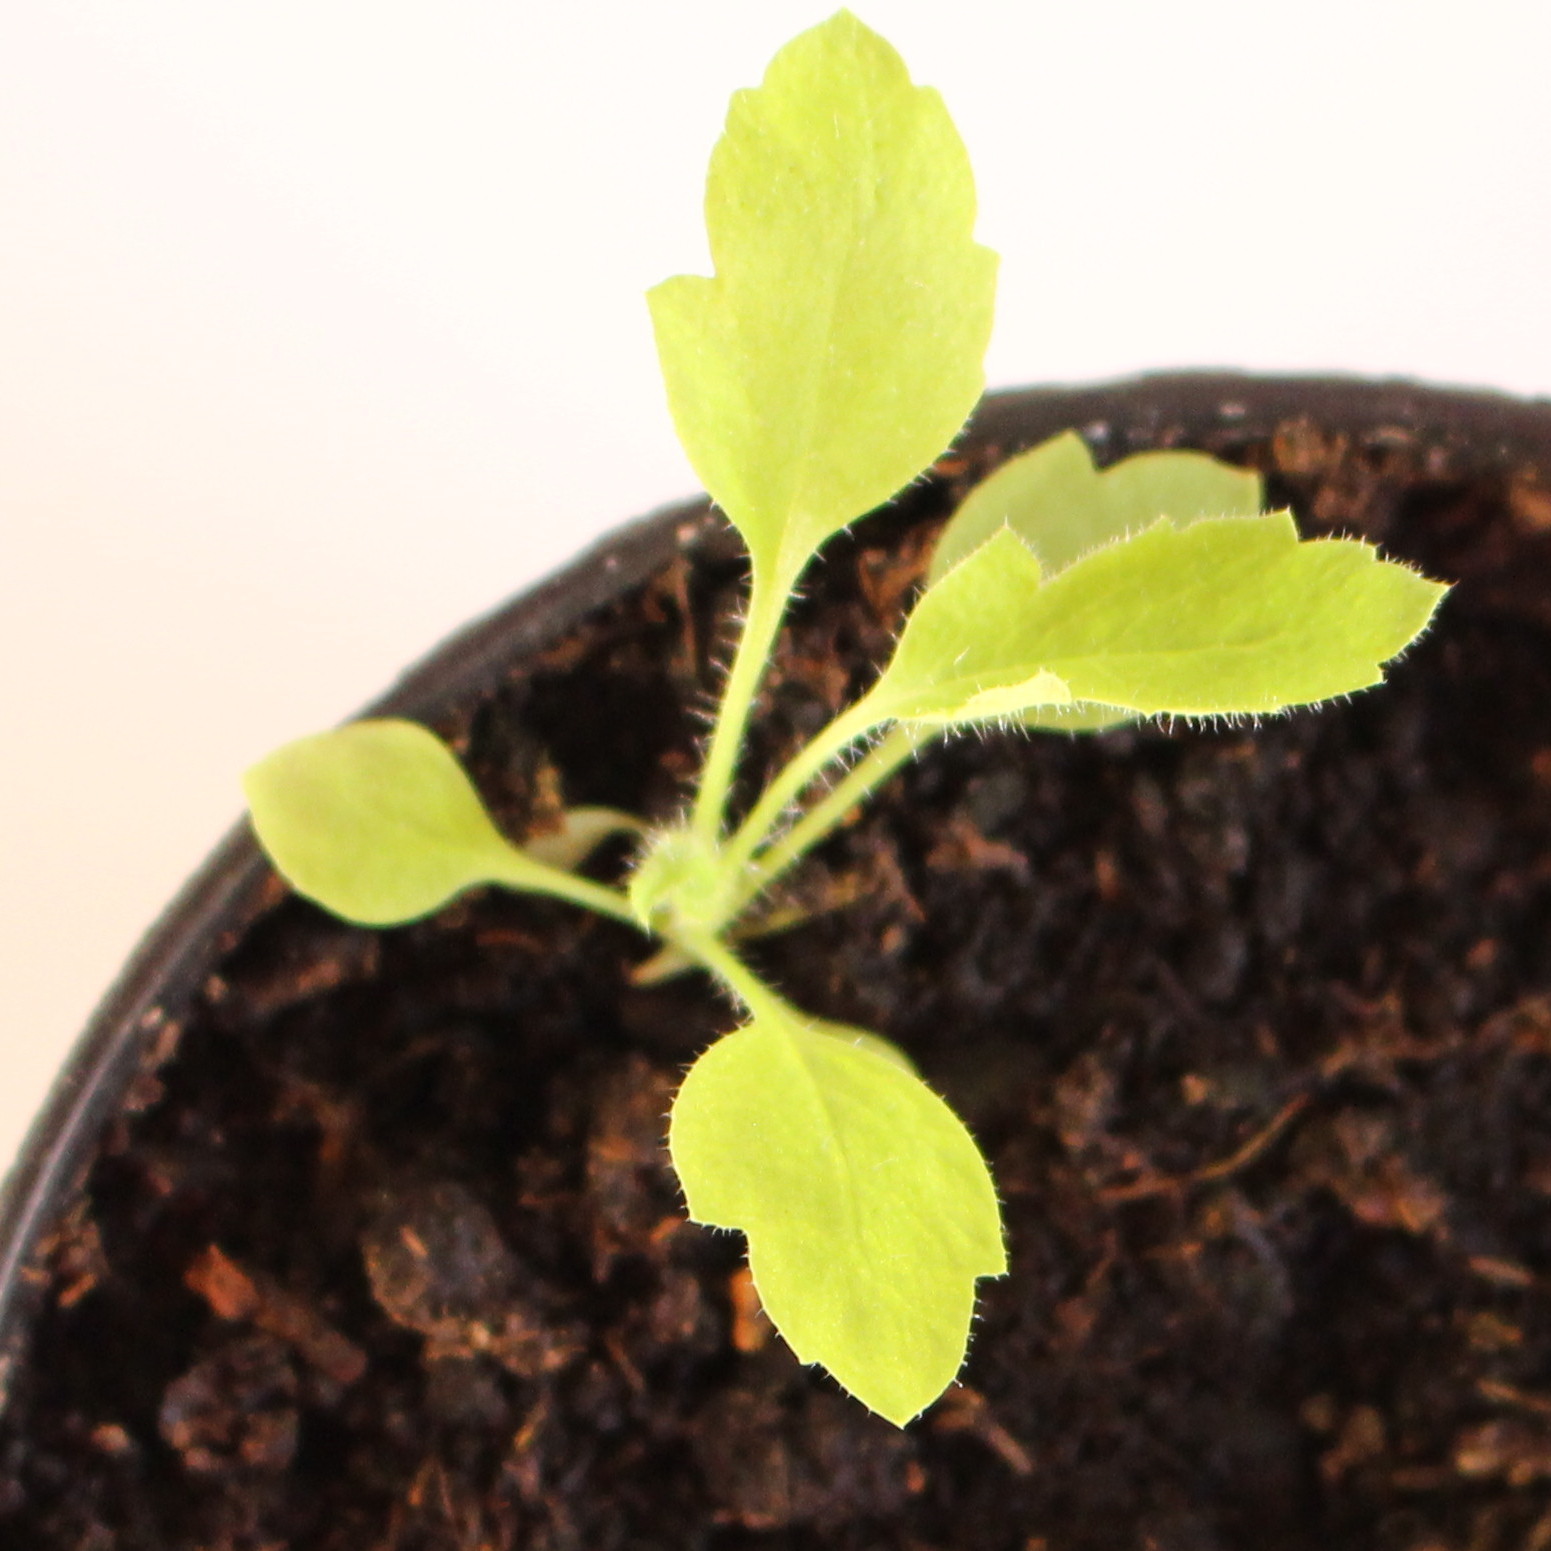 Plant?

Papaver rhoeas
